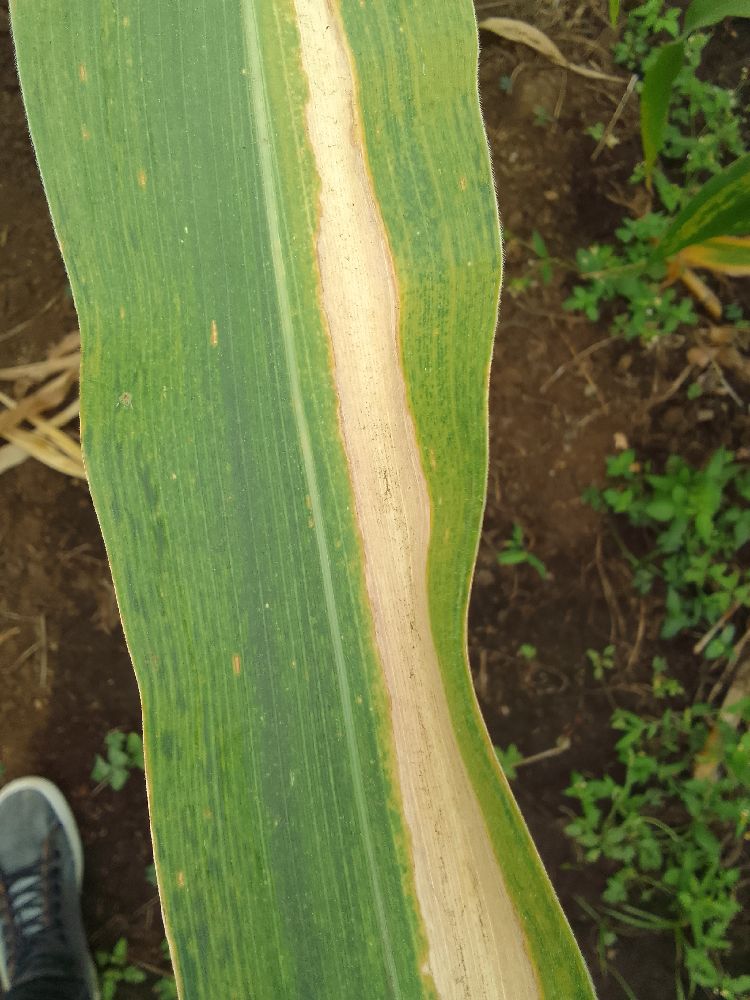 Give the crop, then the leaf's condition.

maize, maize lethal necrosis
